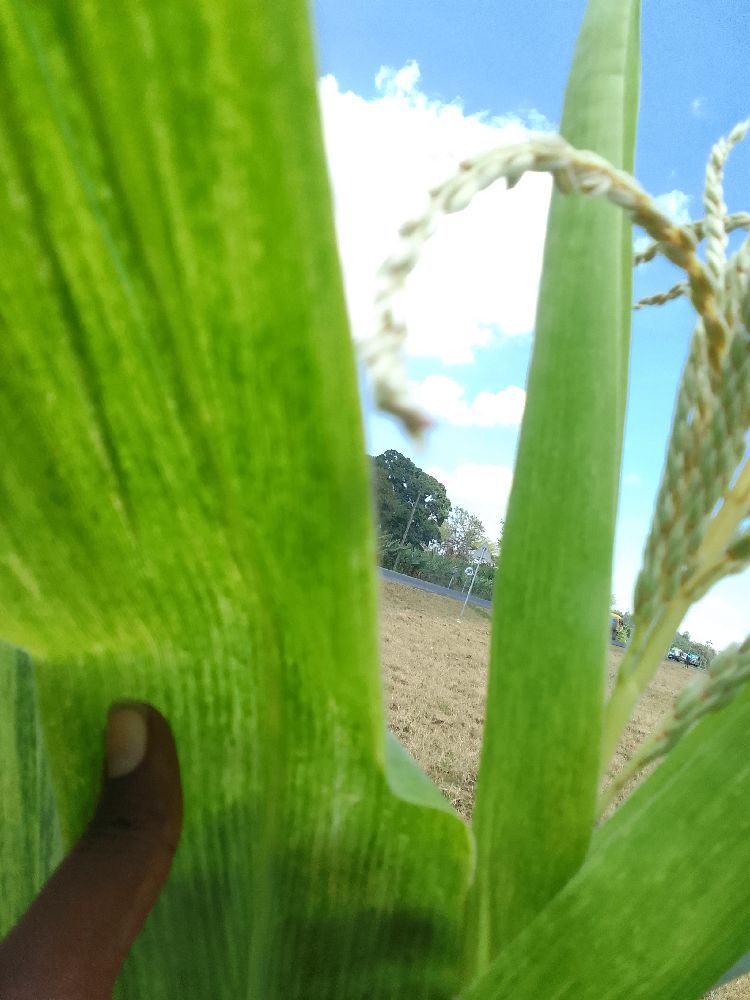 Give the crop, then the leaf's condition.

maize, maize lethal necrosis
